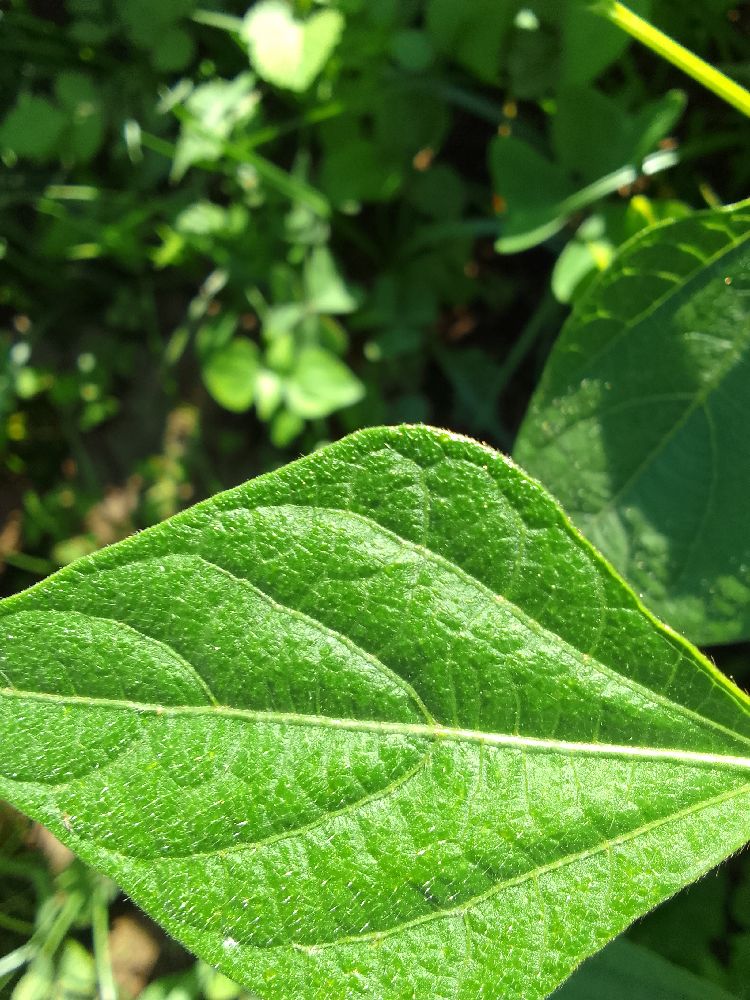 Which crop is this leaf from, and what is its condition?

common bean, healthy
